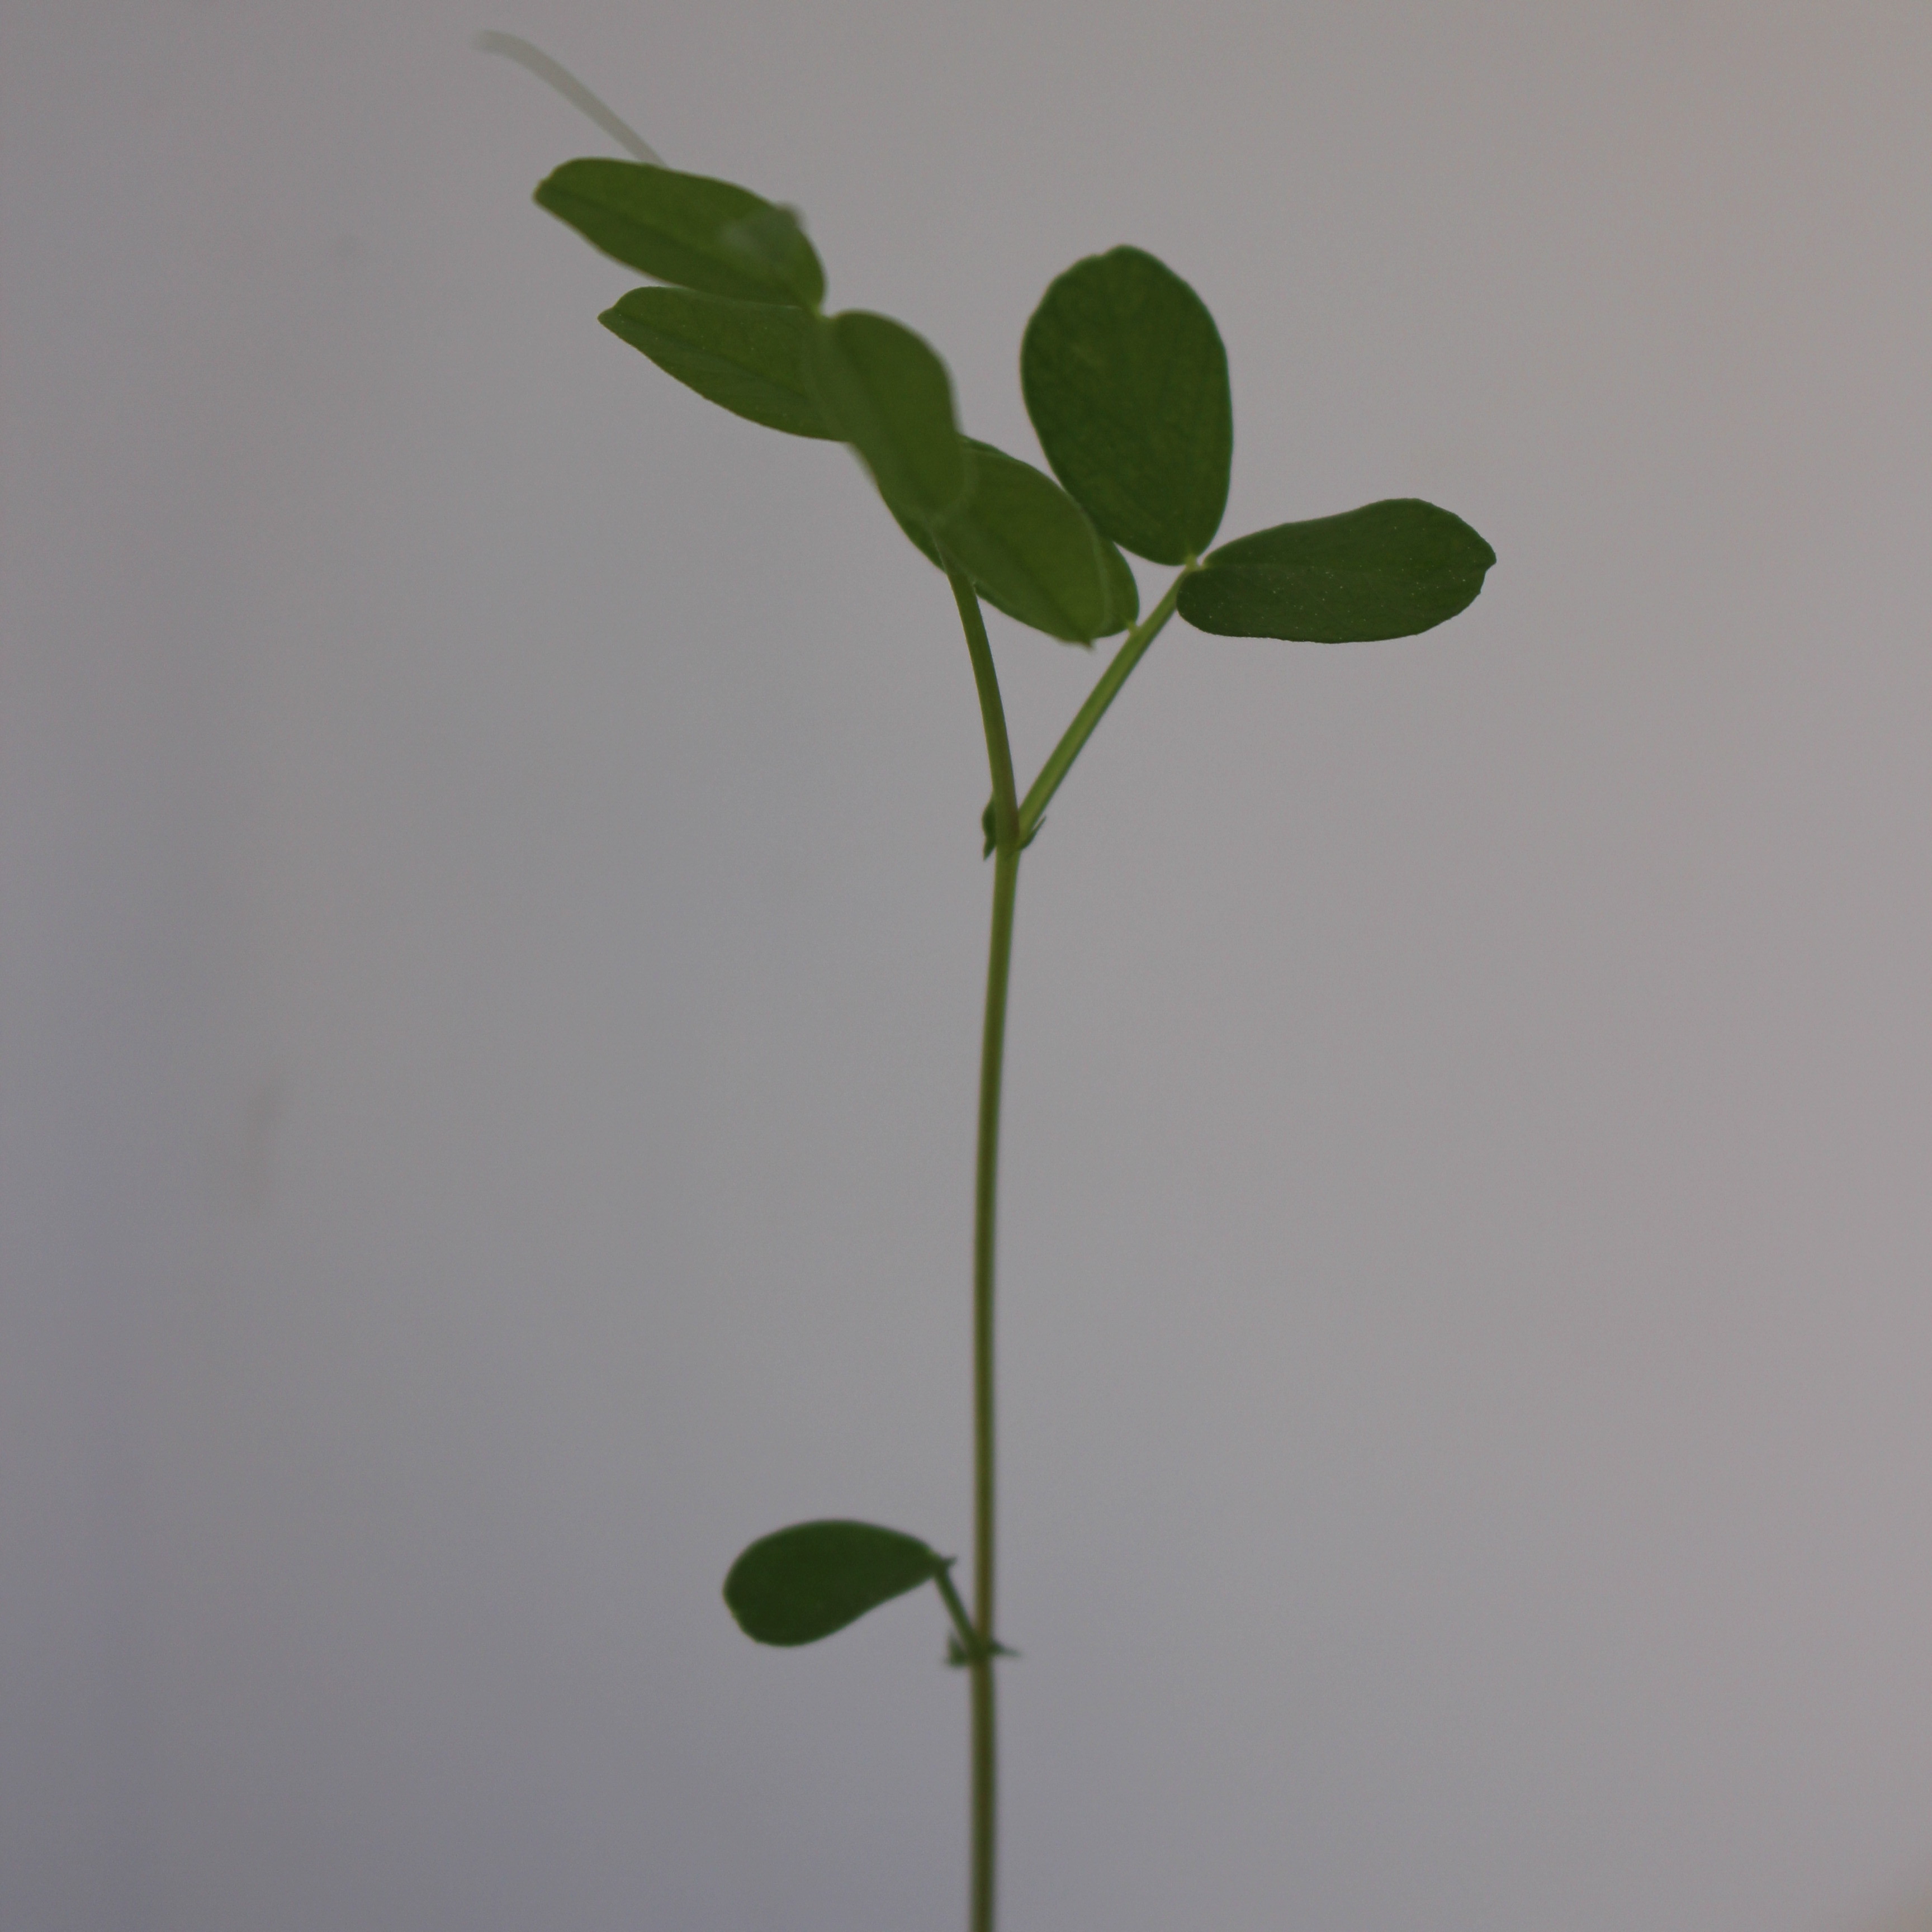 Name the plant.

Vicia sativa
